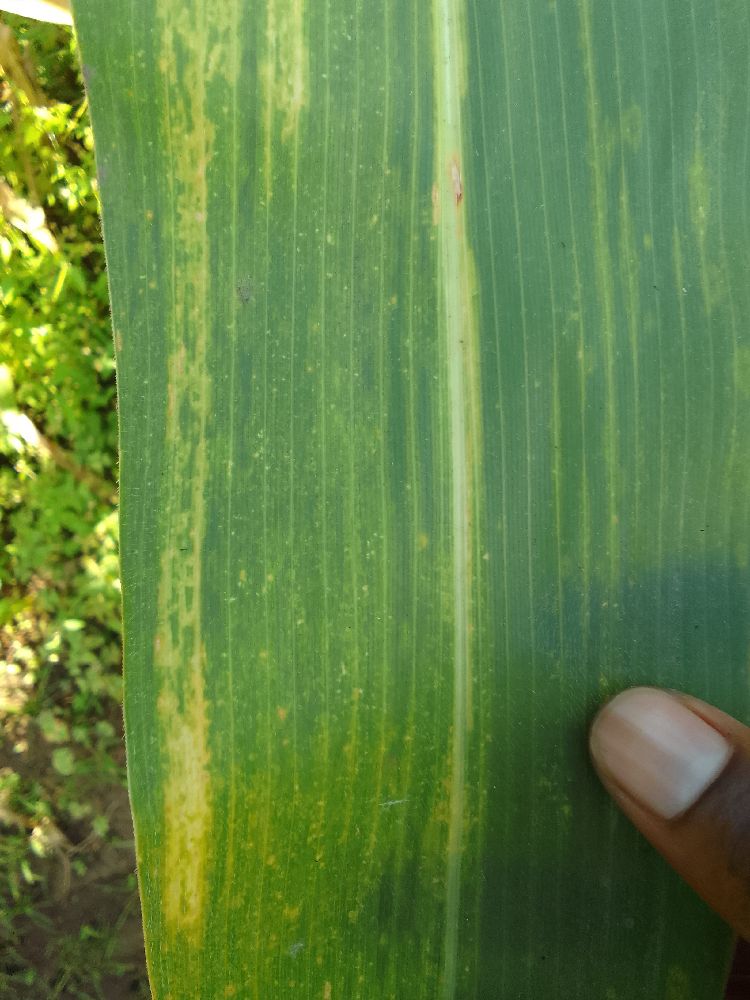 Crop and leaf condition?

maize, maize lethal necrosis
